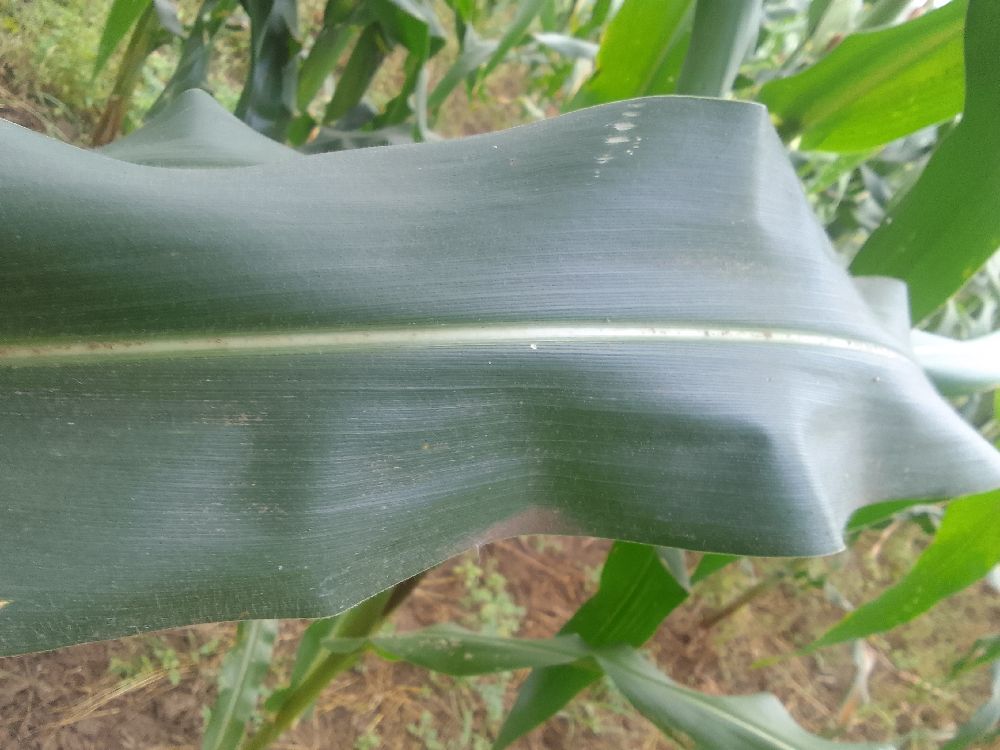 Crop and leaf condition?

maize, healthy
